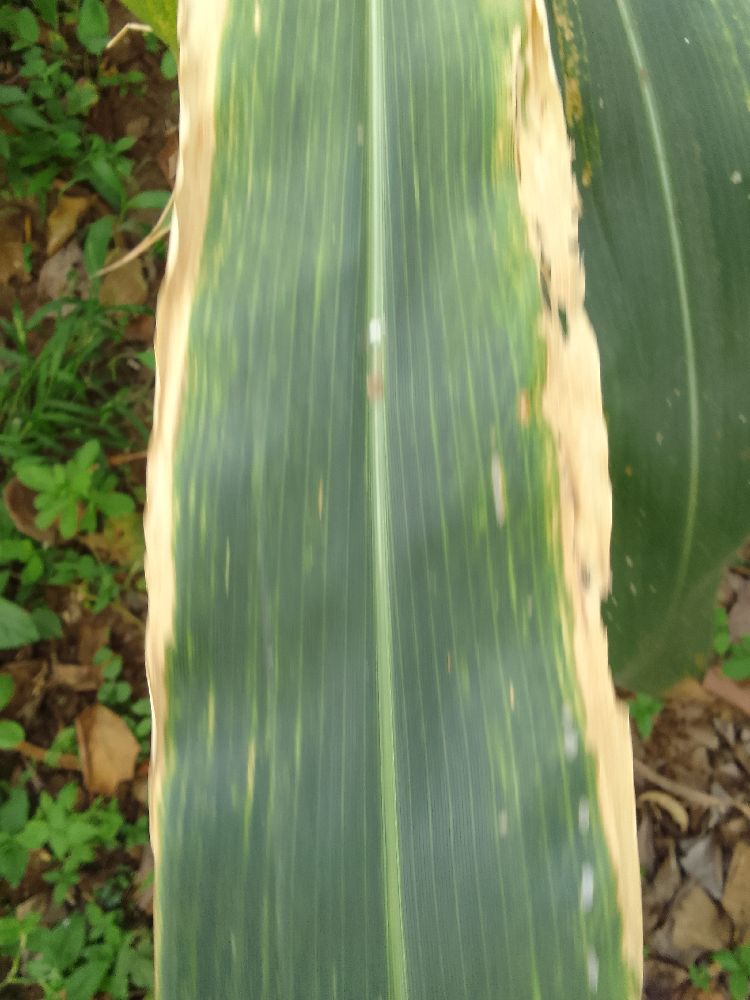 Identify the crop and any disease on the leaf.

maize, maize lethal necrosis
